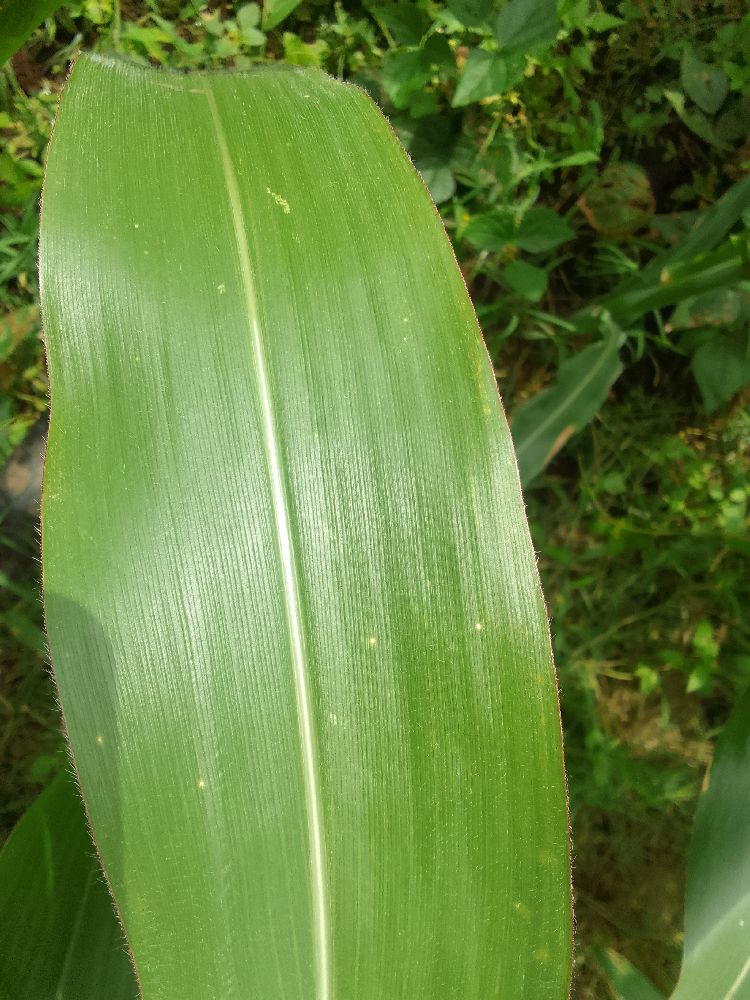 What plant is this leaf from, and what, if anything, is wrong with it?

maize, healthy
